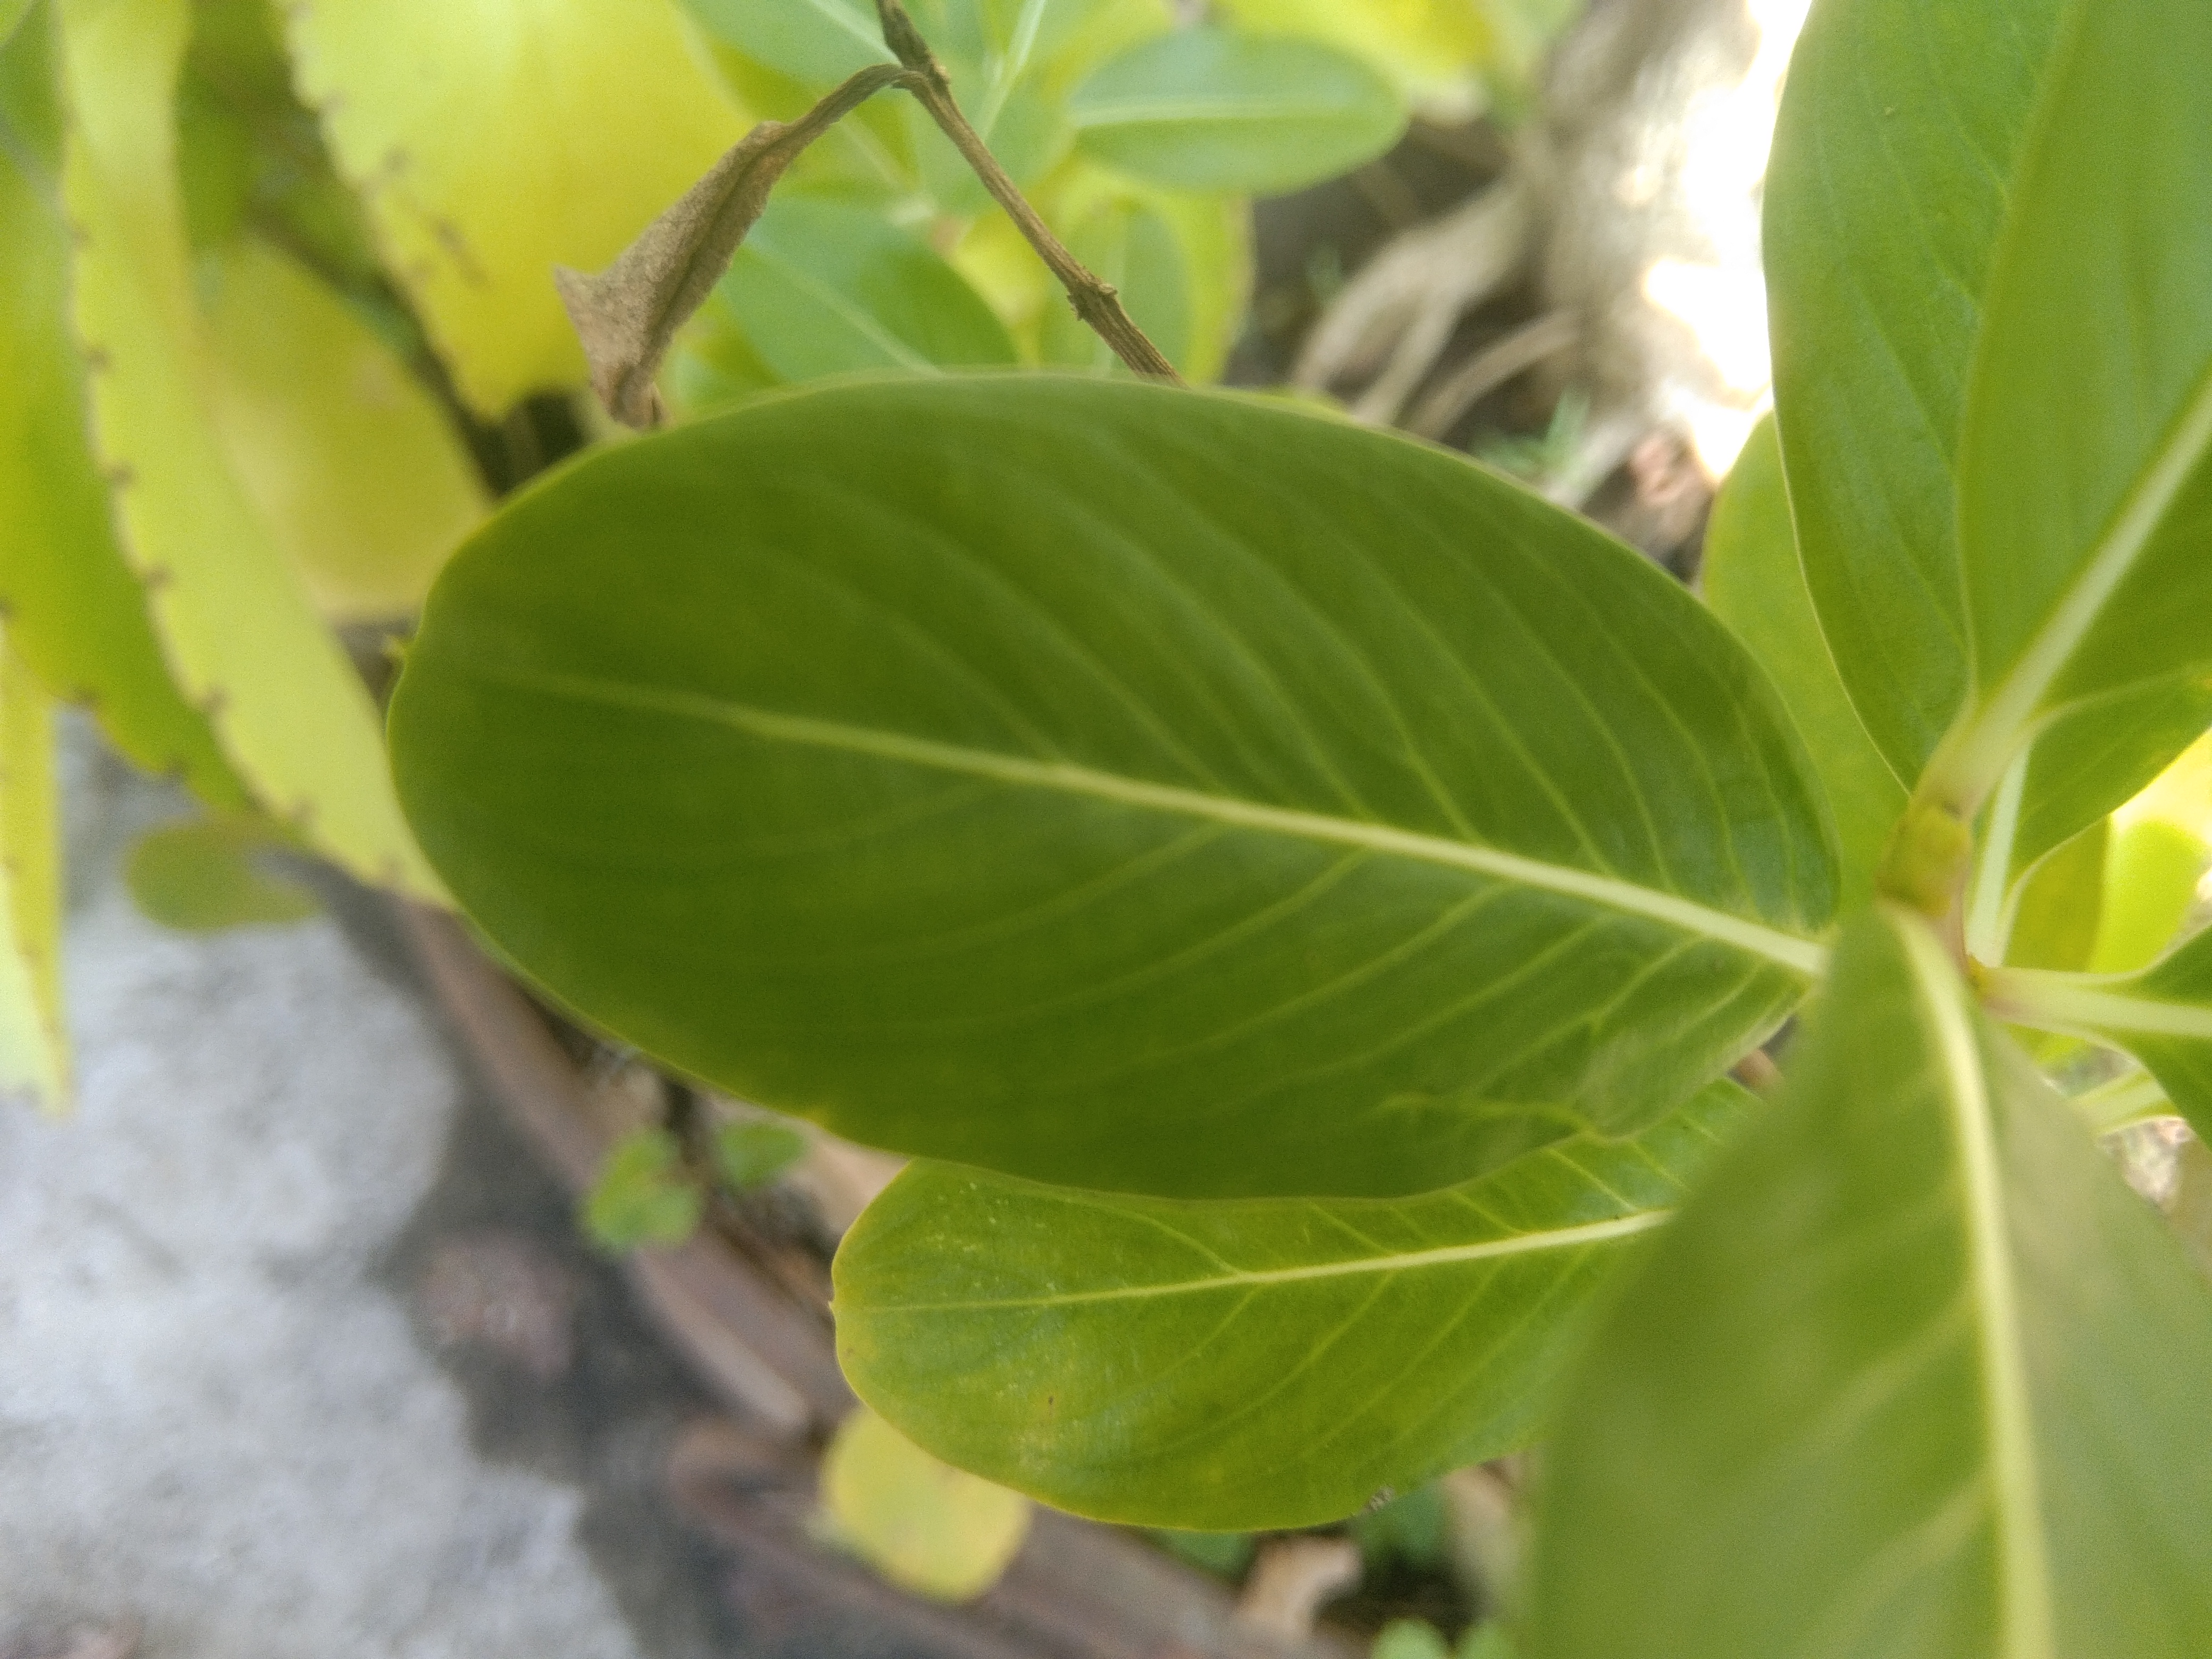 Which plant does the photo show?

rose periwinkle
